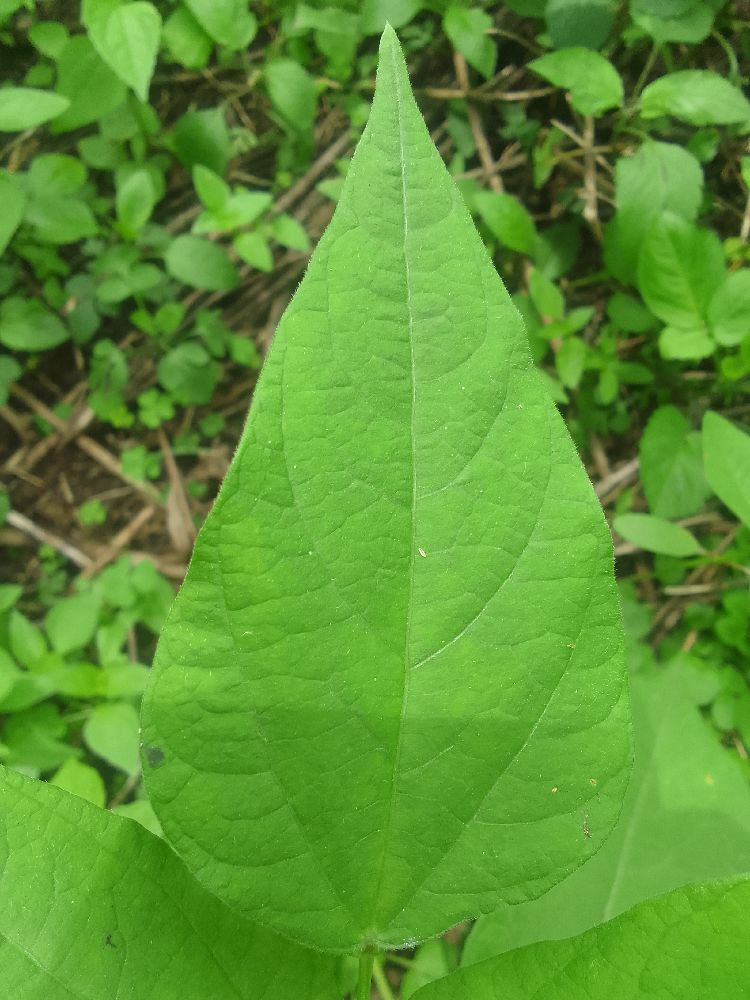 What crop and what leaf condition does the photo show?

common bean, healthy
